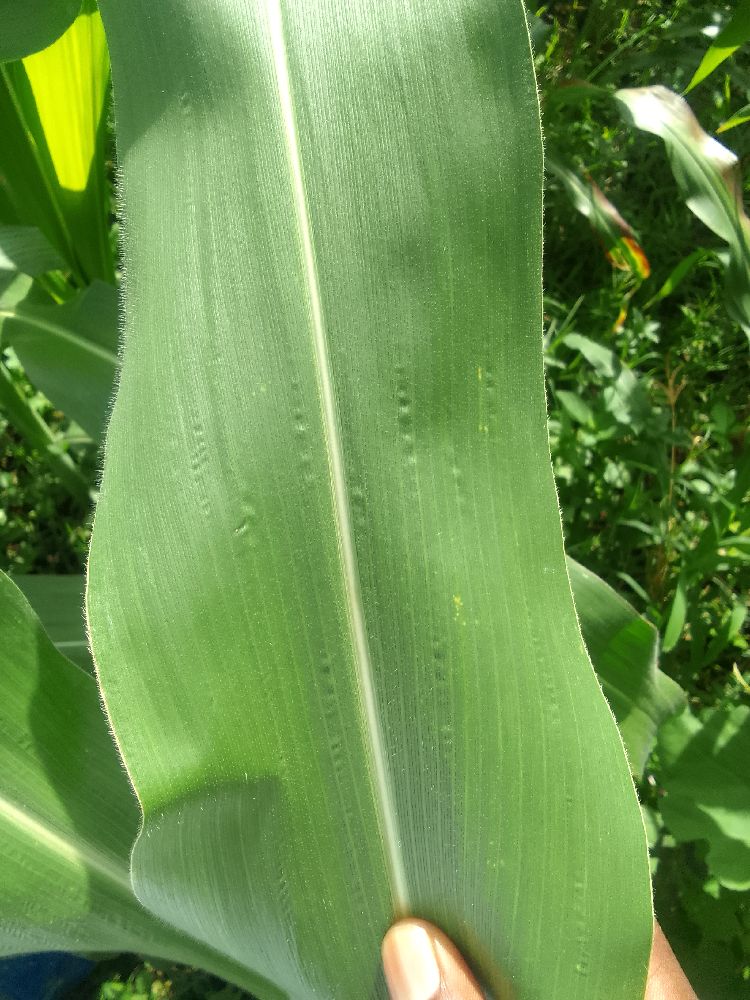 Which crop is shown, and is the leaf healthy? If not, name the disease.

maize, healthy
